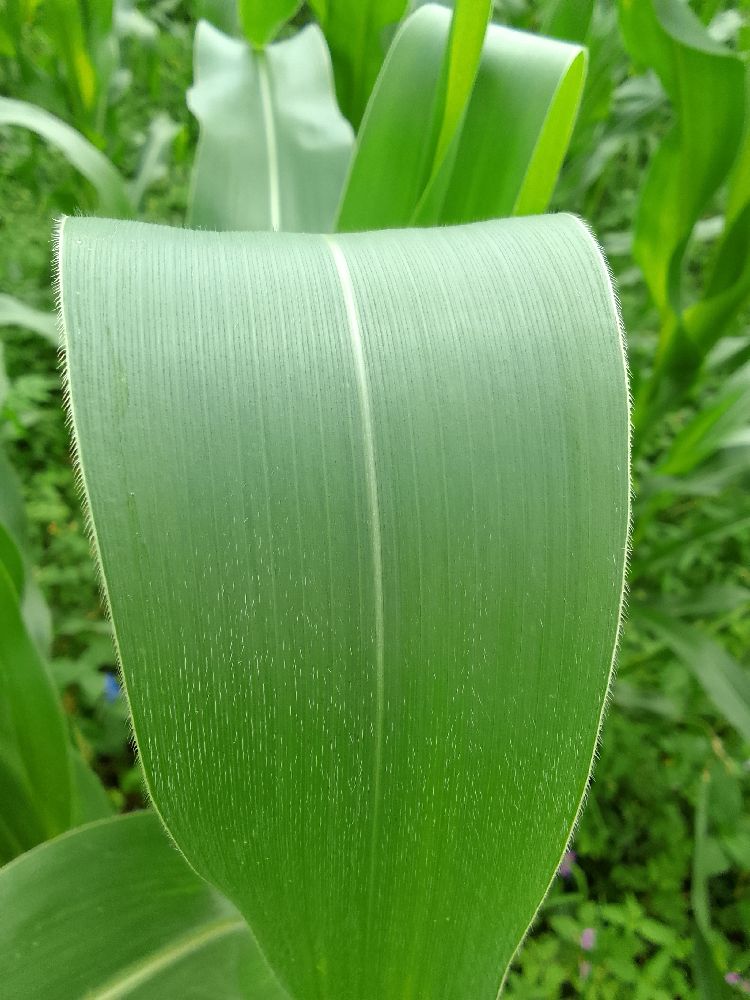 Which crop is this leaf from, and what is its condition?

maize, healthy
